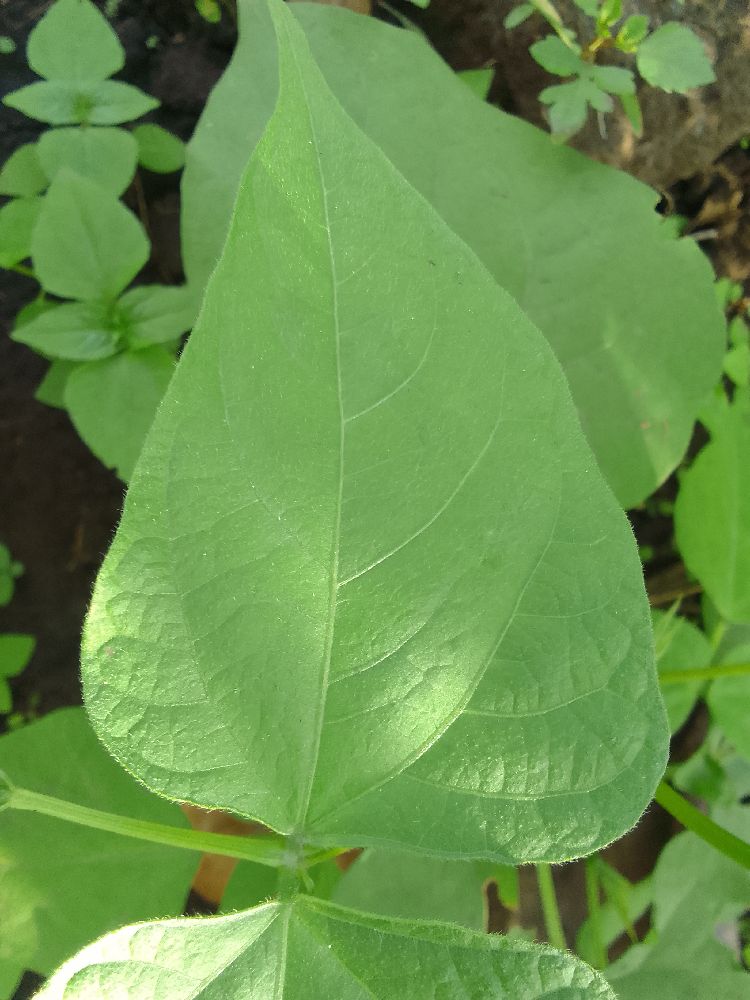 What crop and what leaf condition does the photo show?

common bean, healthy
